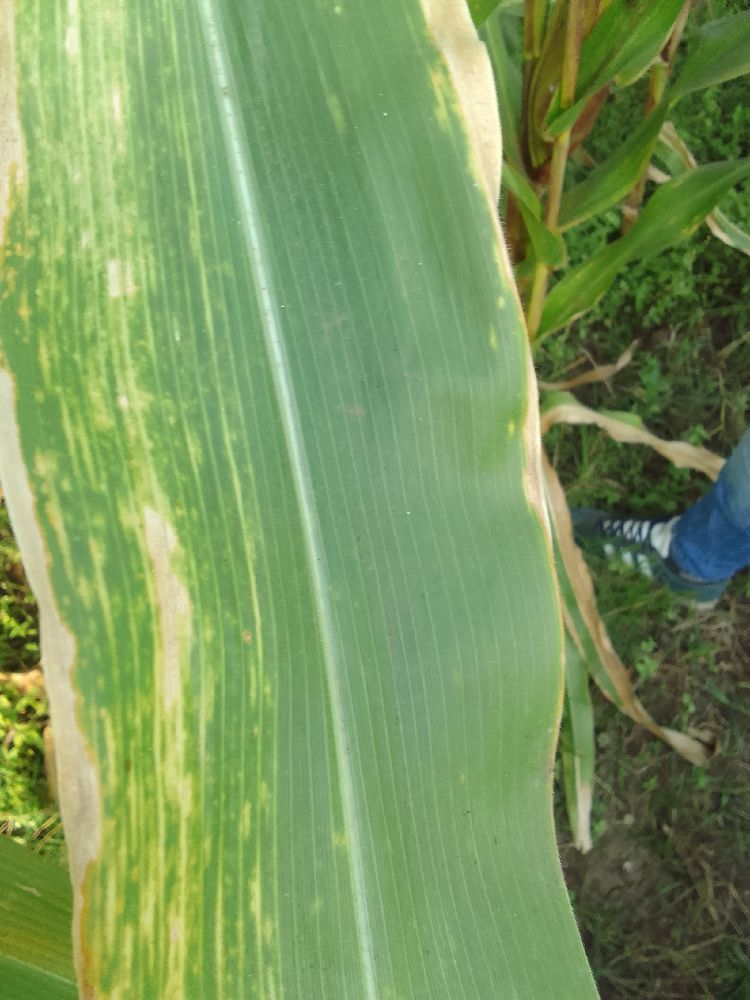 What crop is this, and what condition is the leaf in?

maize, maize lethal necrosis
